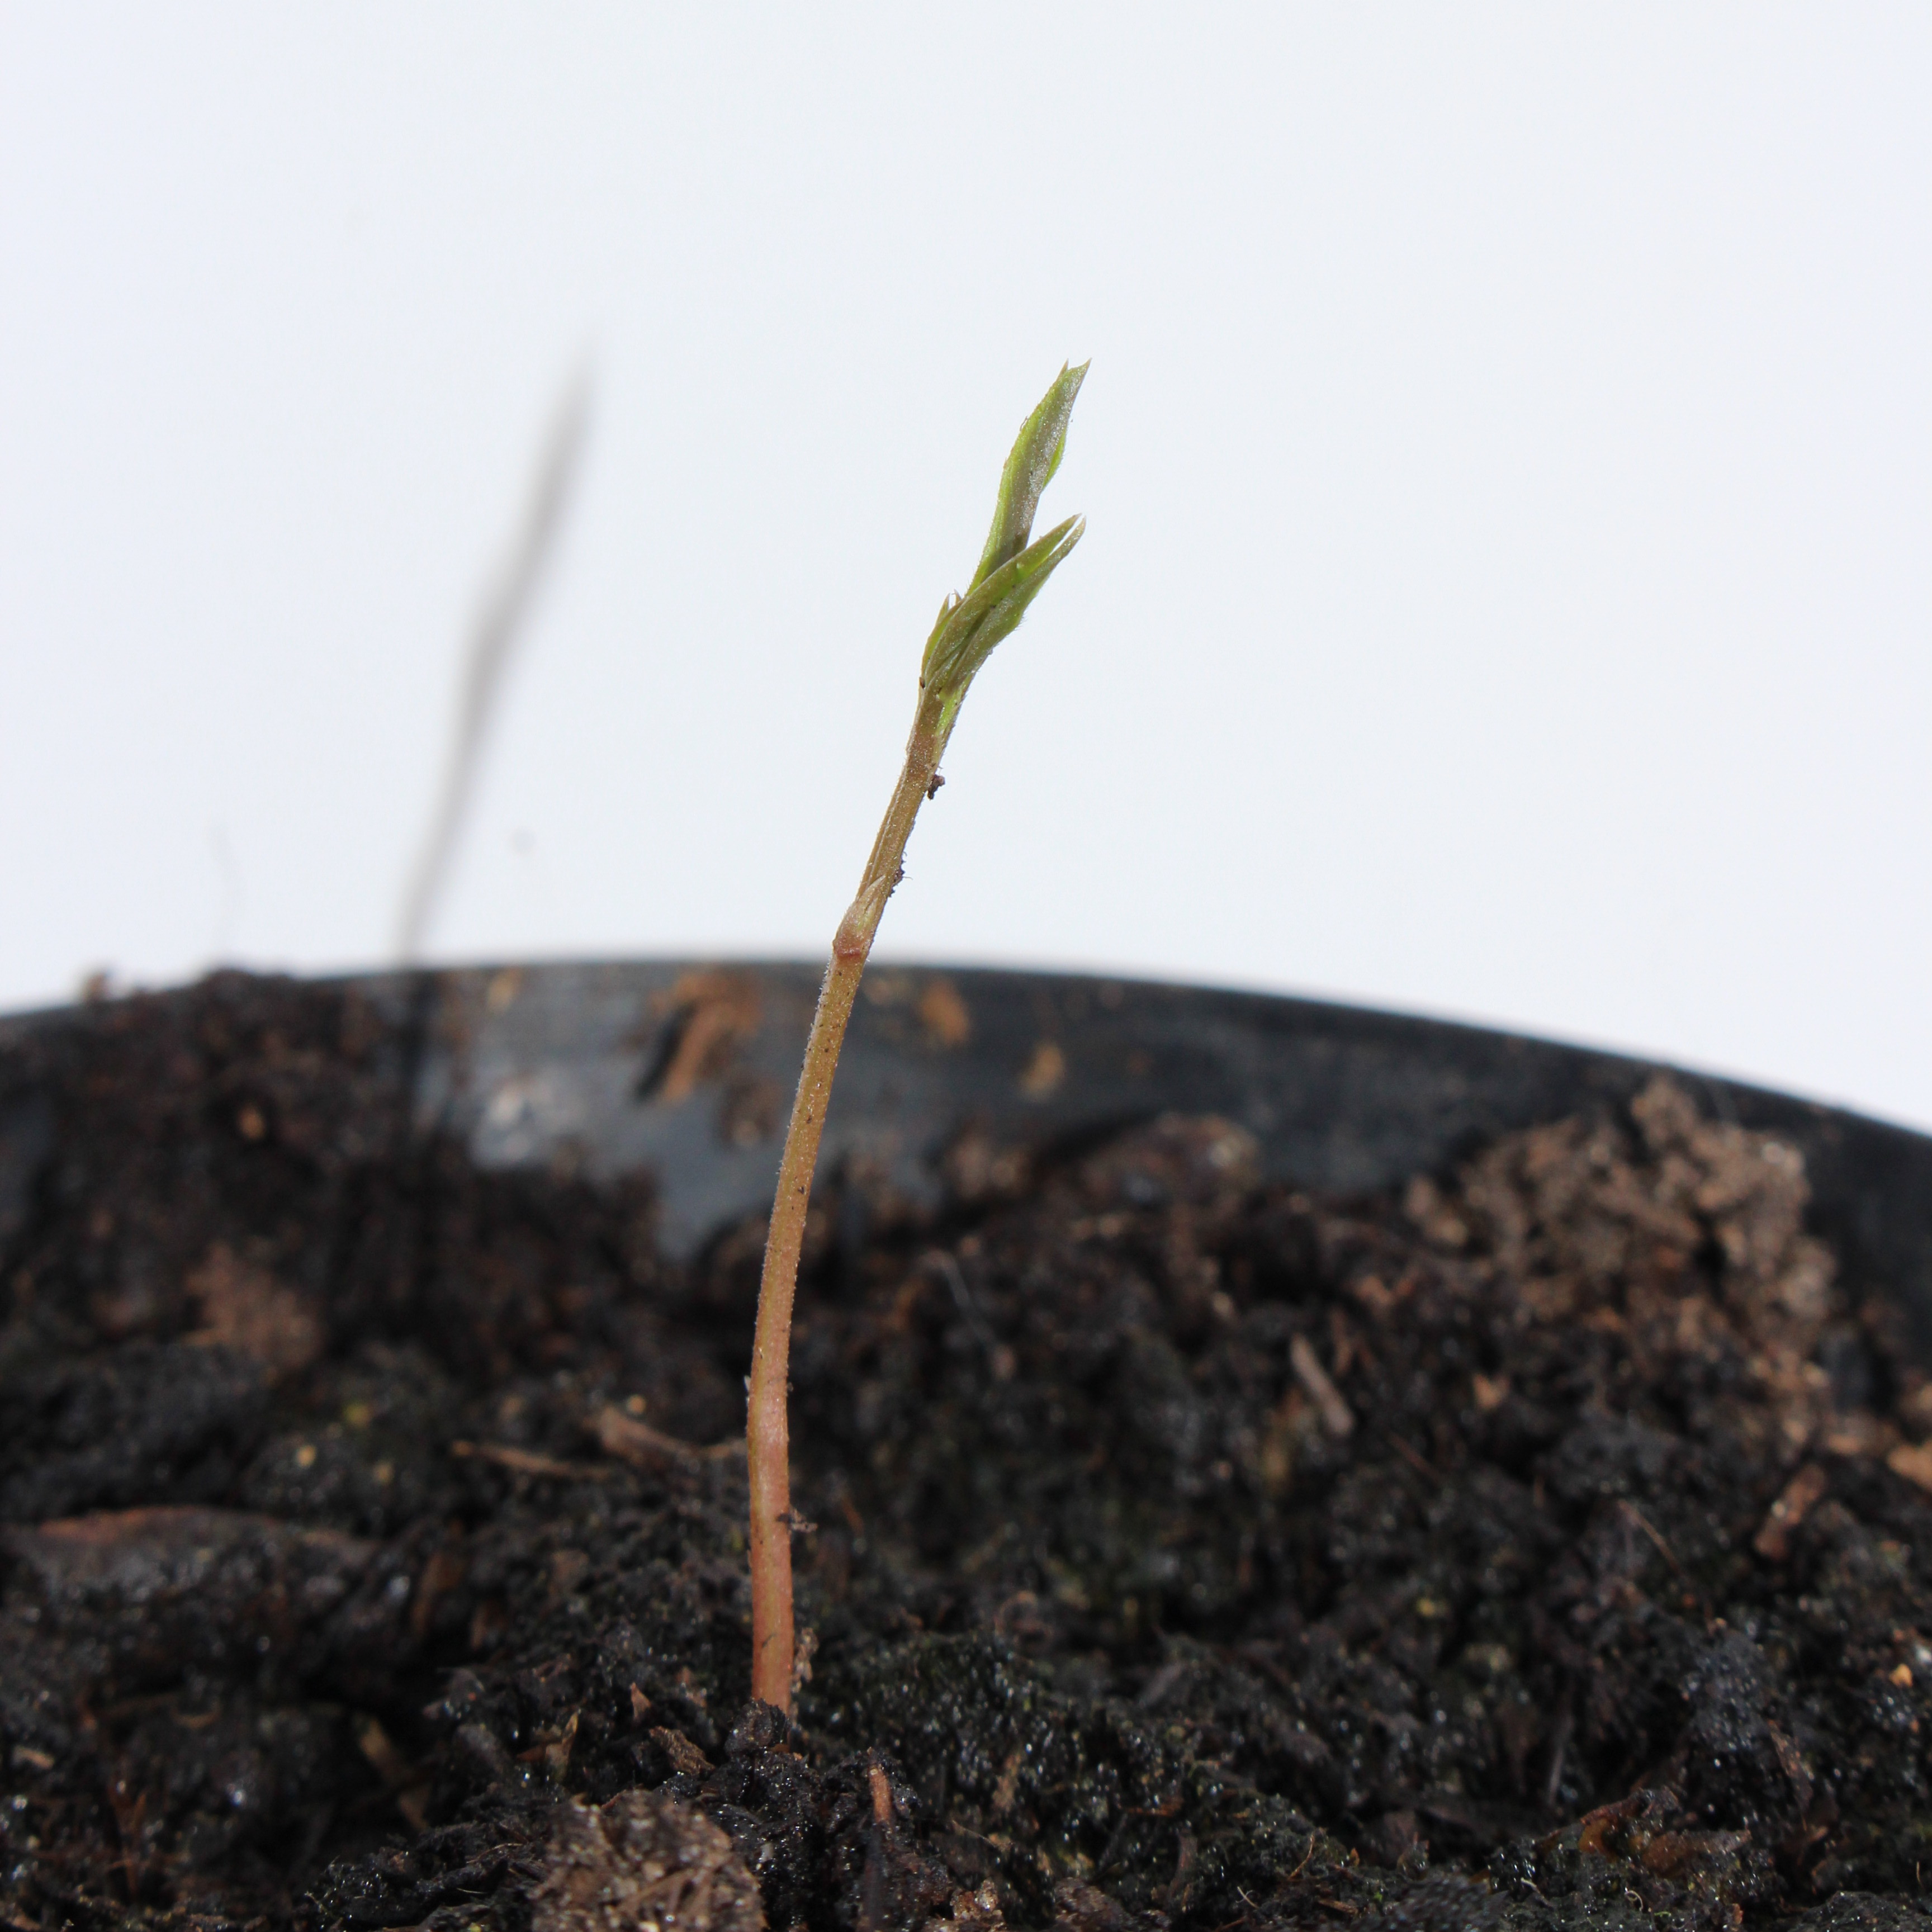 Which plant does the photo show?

Vicia sativa
